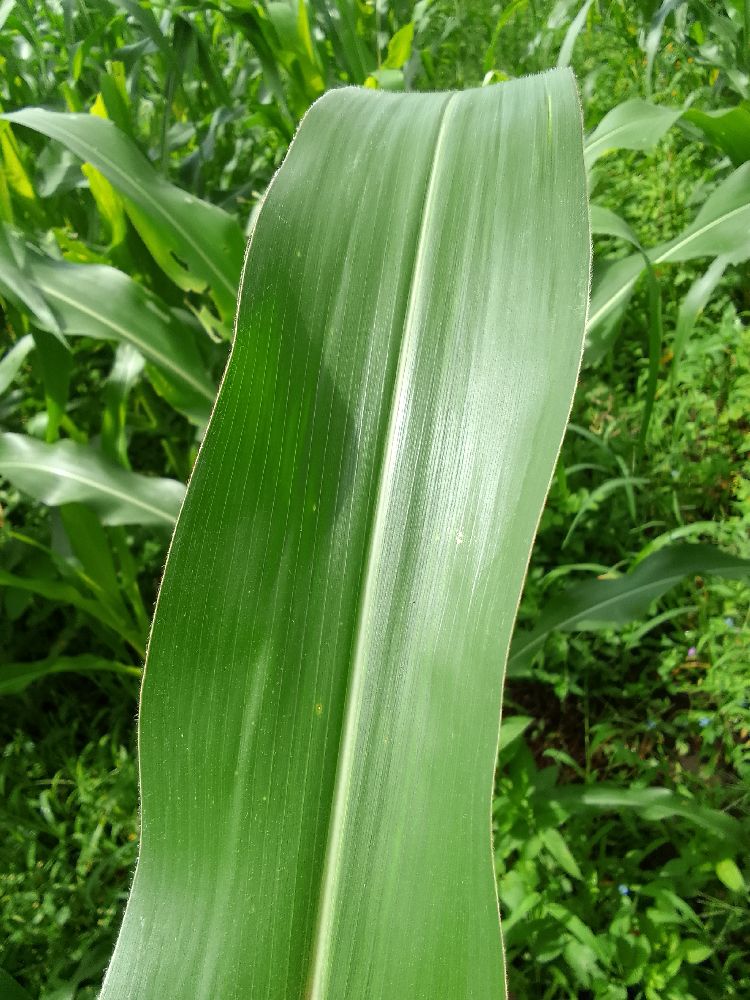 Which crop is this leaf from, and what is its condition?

maize, healthy
